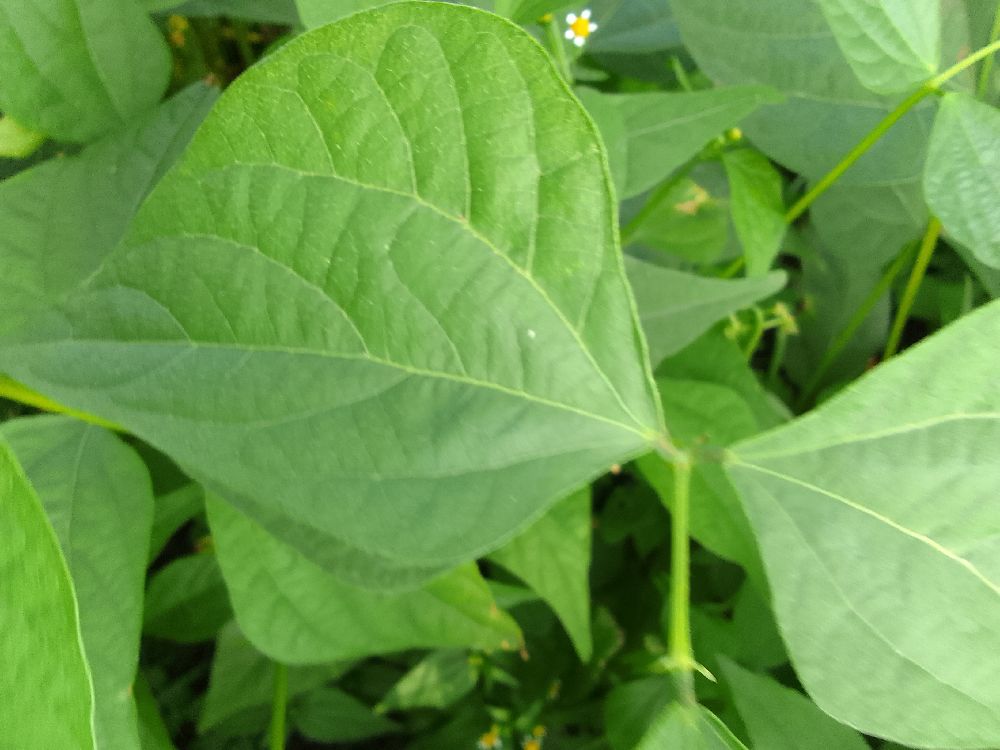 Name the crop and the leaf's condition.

common bean, healthy
